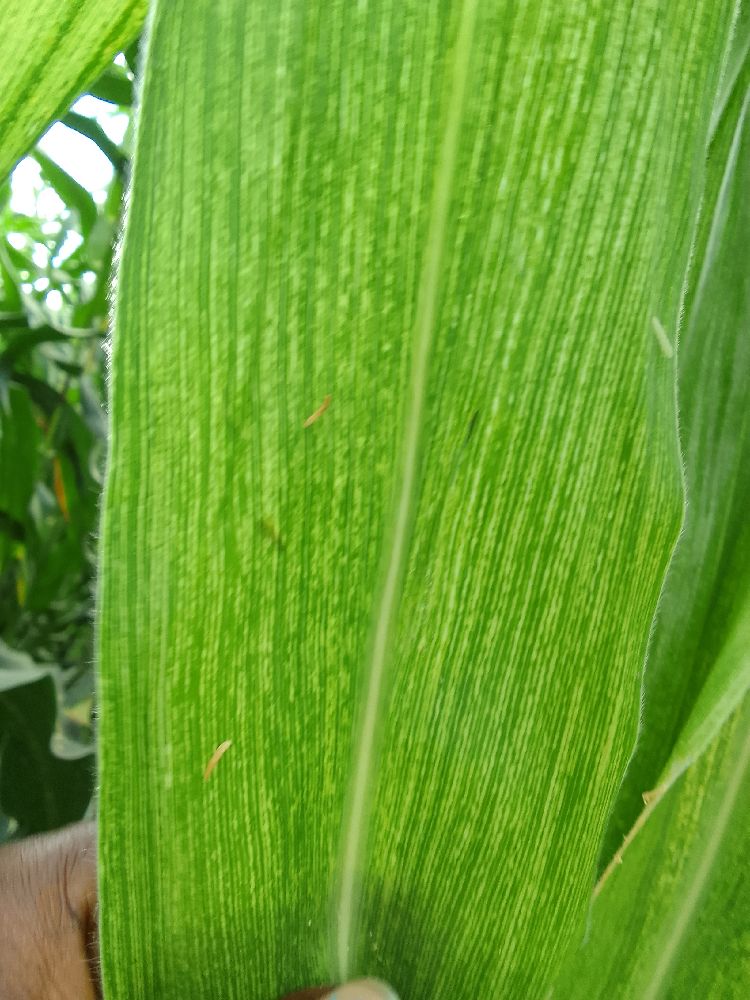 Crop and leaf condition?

maize, maize streak virus
